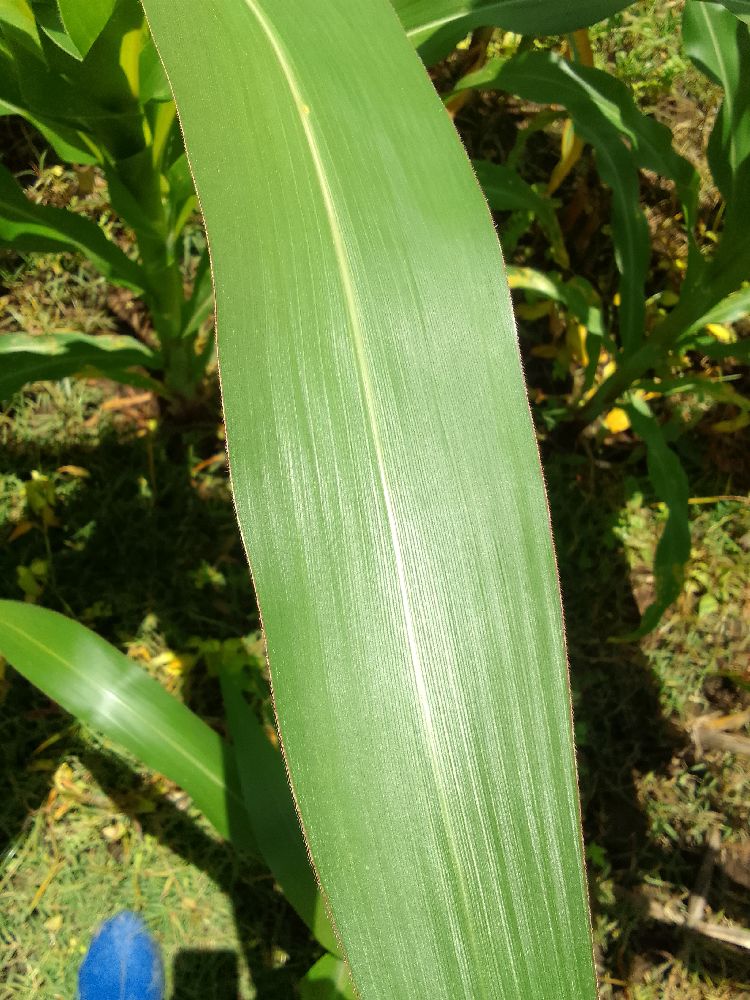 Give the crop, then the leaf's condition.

maize, healthy
